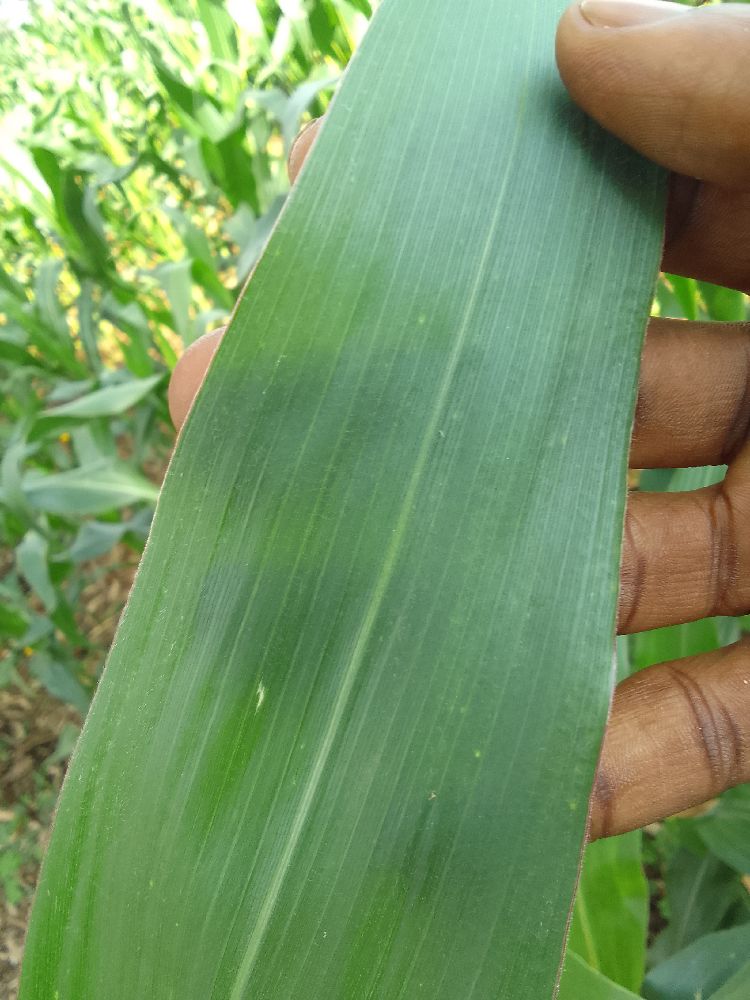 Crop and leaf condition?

maize, healthy
